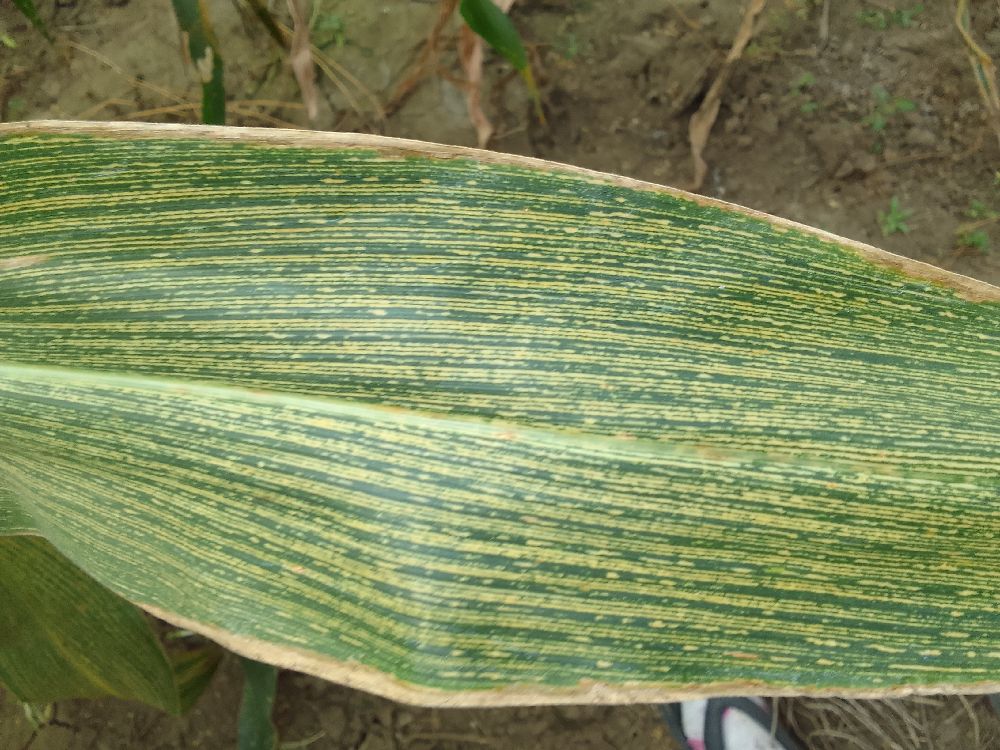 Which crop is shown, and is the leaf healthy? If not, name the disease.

maize, maize streak virus
